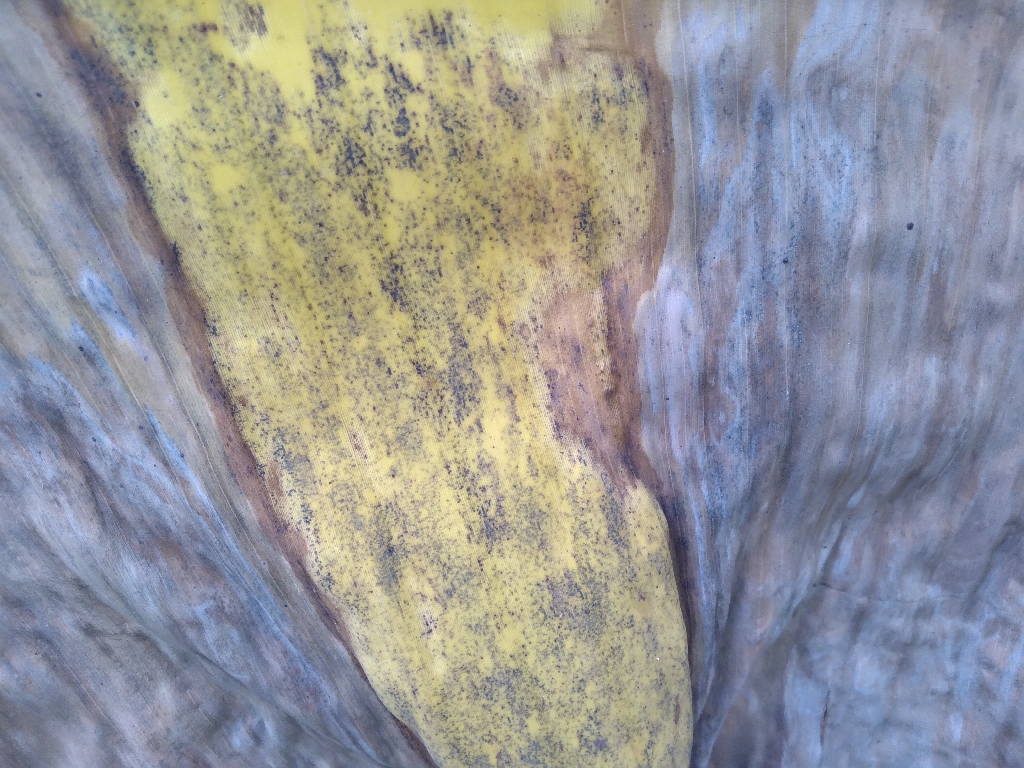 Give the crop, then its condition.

banana, black sigatoka
